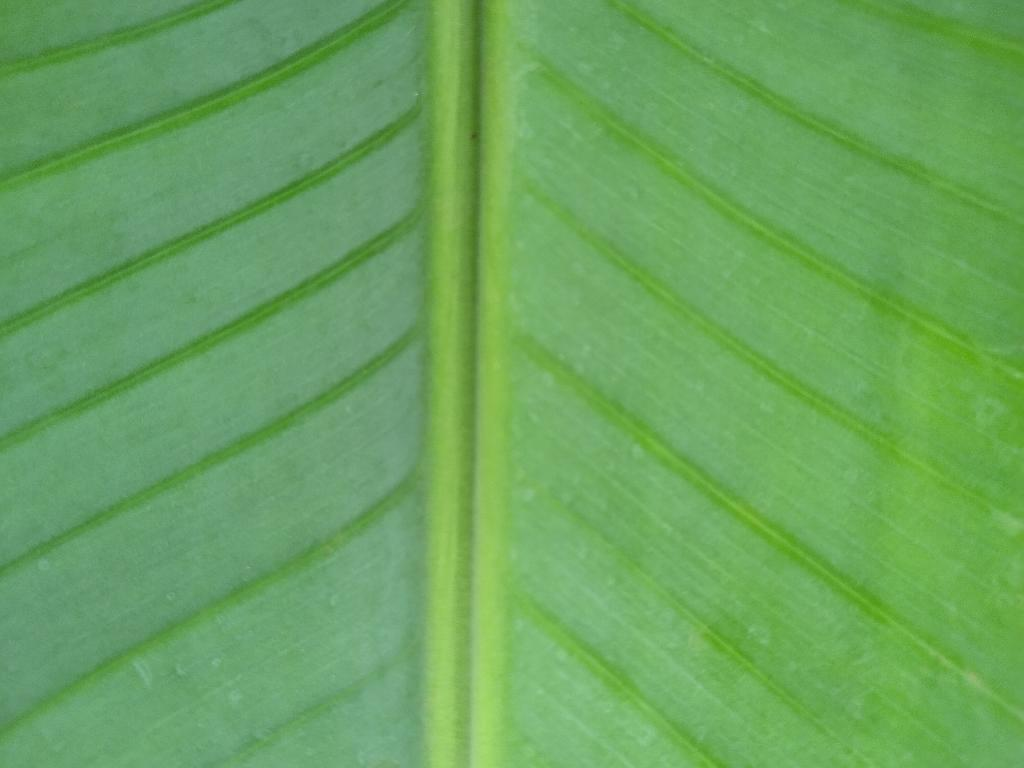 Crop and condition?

banana, healthy
